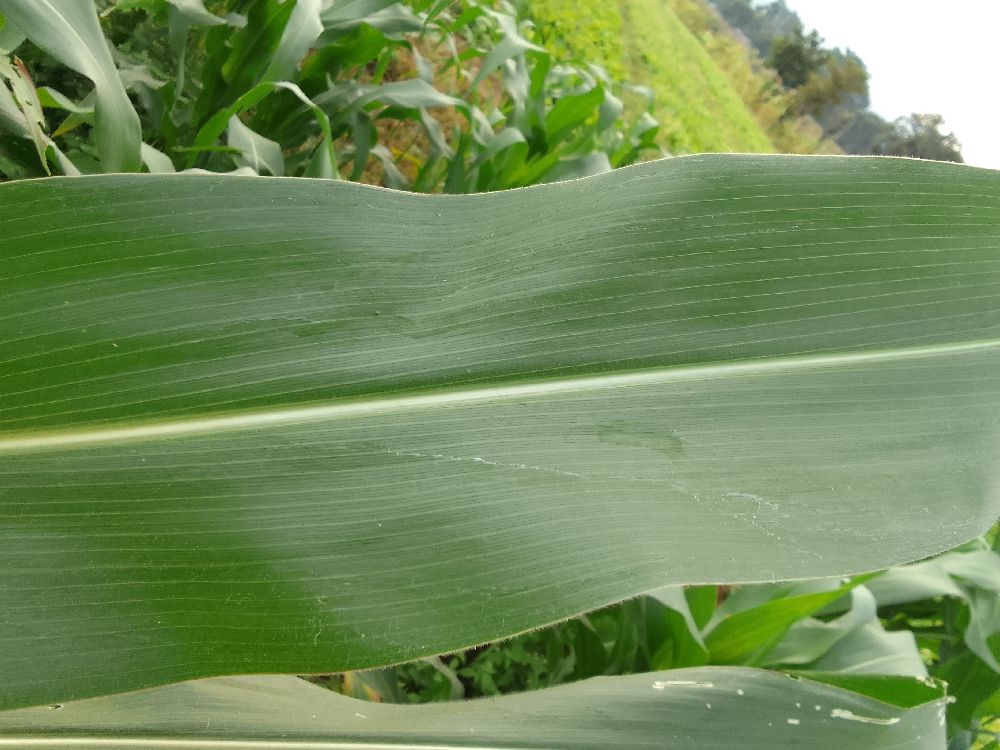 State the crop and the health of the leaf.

maize, healthy
